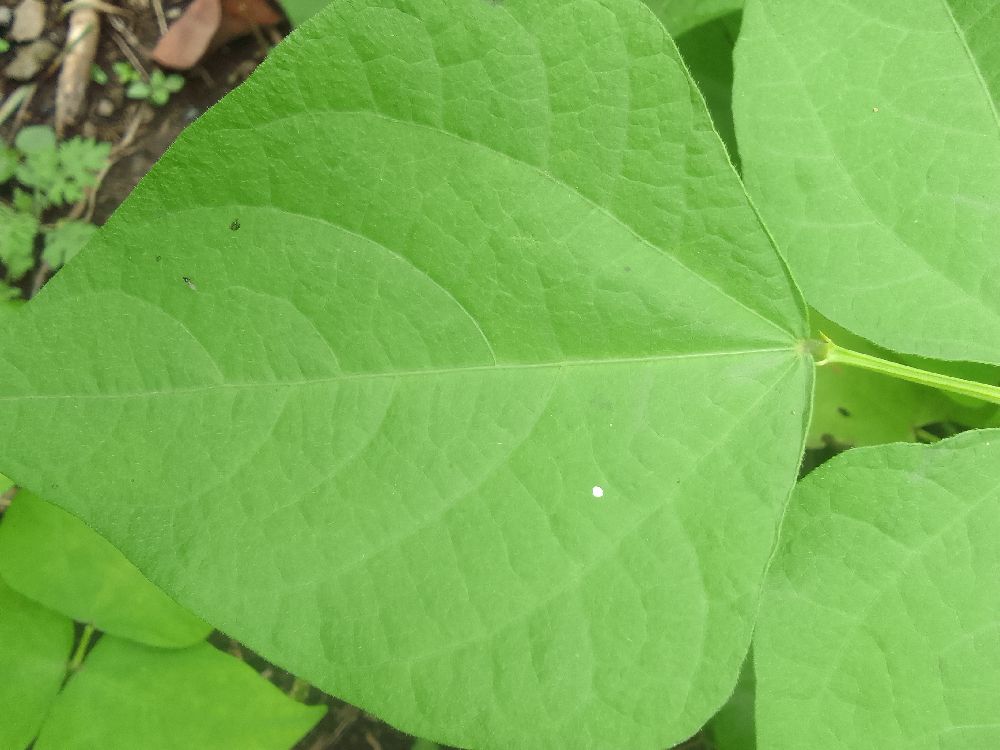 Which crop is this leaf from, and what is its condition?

common bean, healthy
